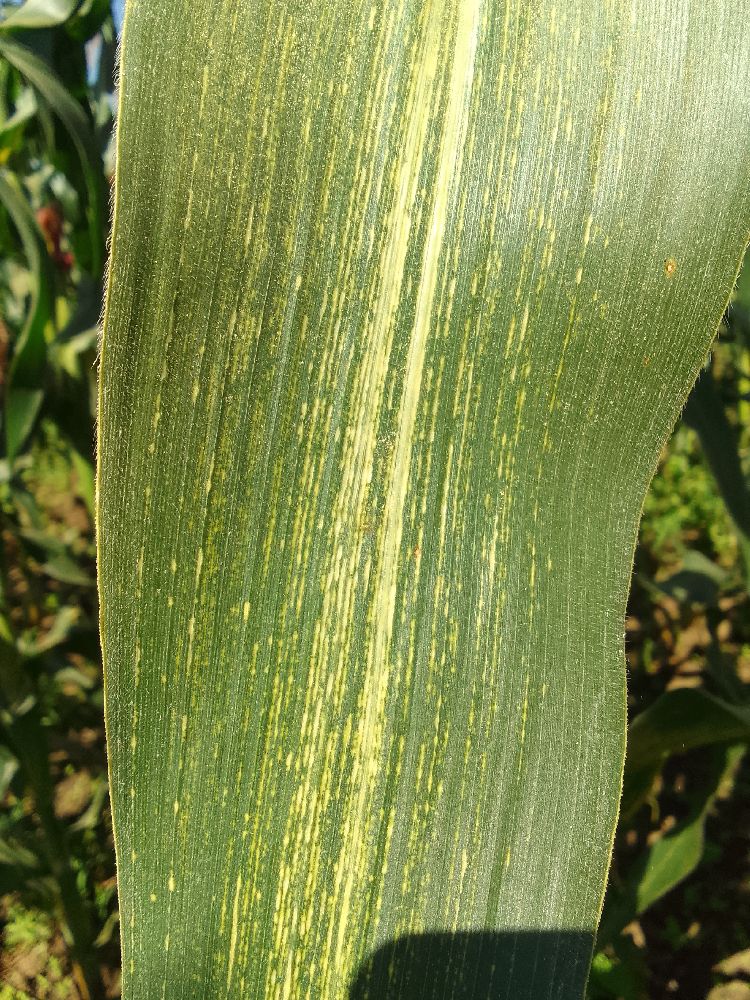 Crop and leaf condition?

maize, maize streak virus
